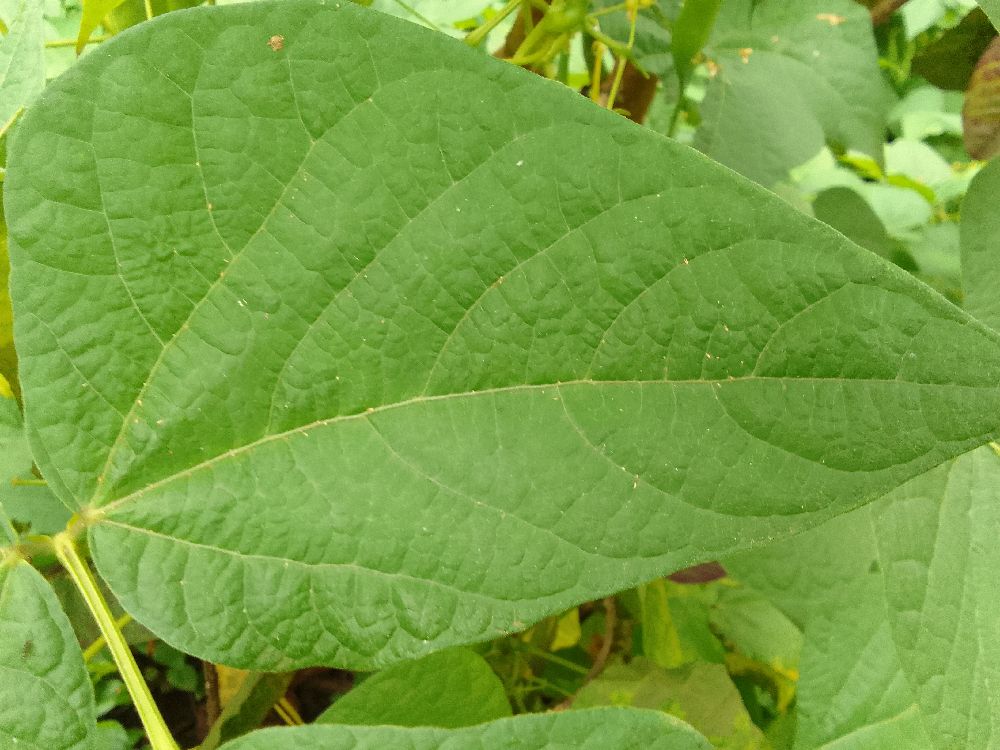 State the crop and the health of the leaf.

common bean, healthy
